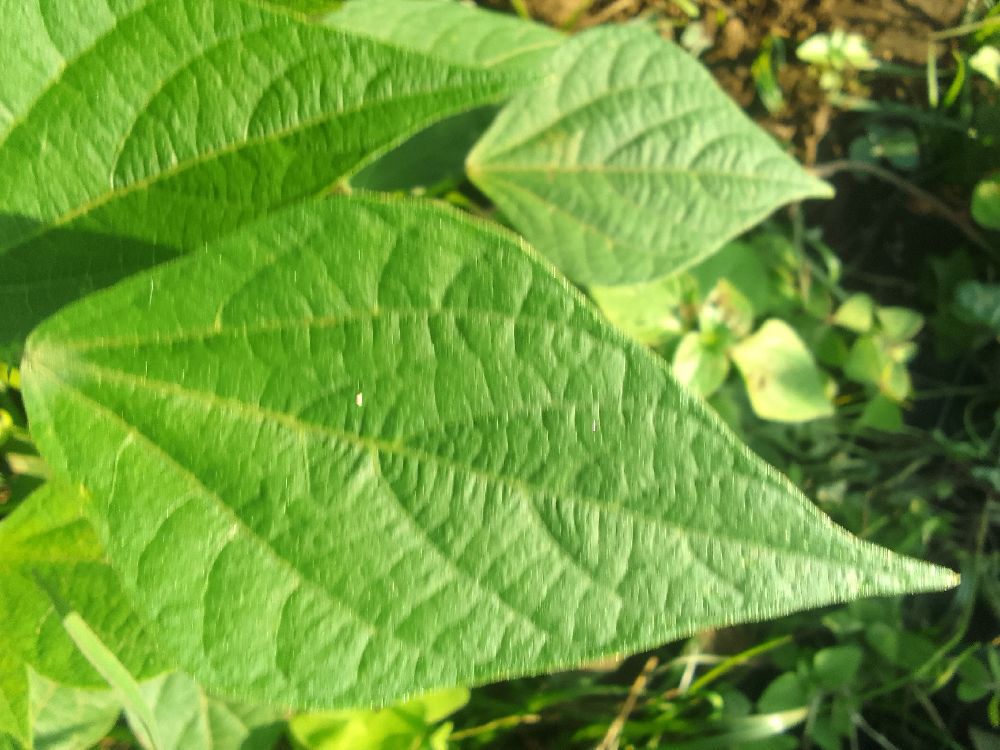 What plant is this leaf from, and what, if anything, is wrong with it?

common bean, healthy
